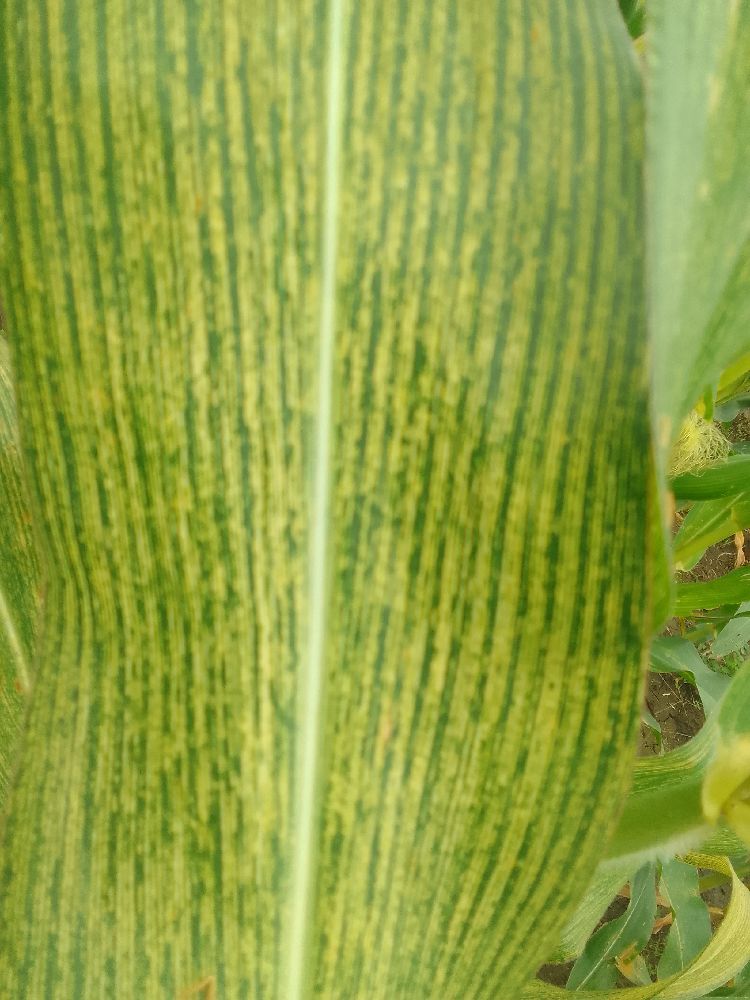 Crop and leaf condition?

maize, maize streak virus
